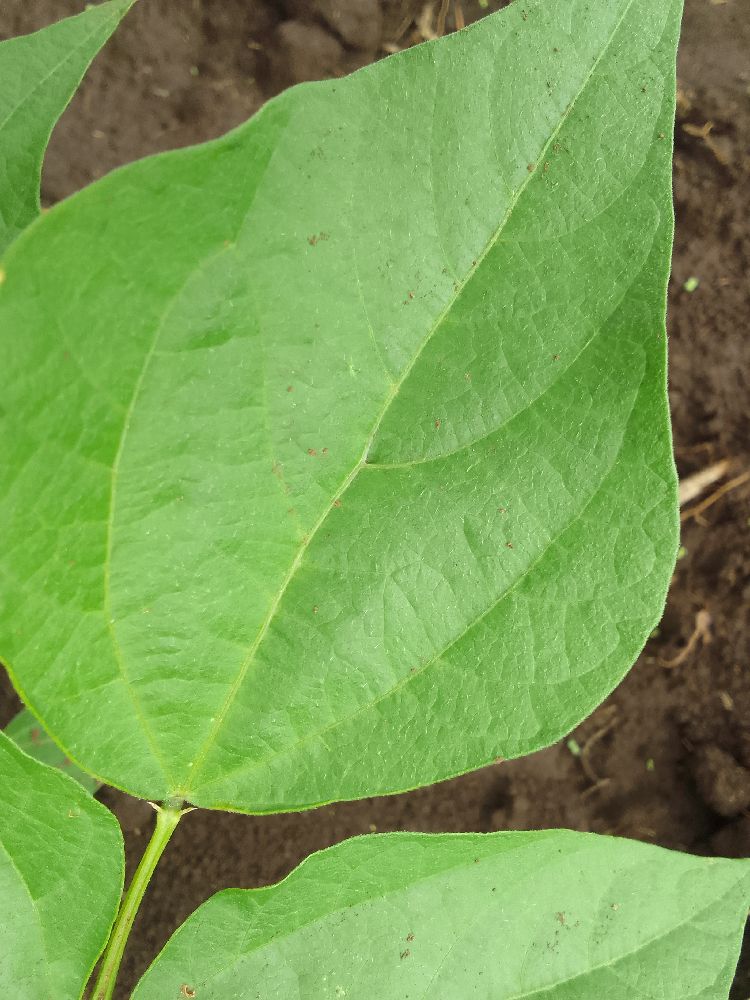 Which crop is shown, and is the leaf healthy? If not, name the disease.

common bean, healthy
